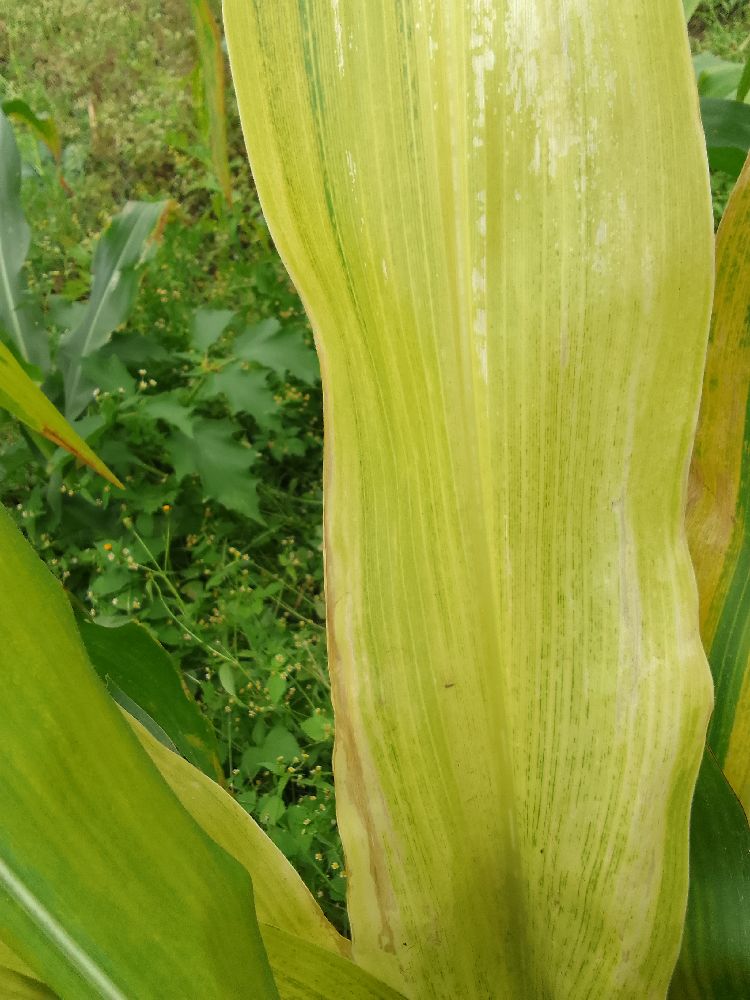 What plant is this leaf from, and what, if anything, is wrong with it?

maize, maize lethal necrosis
